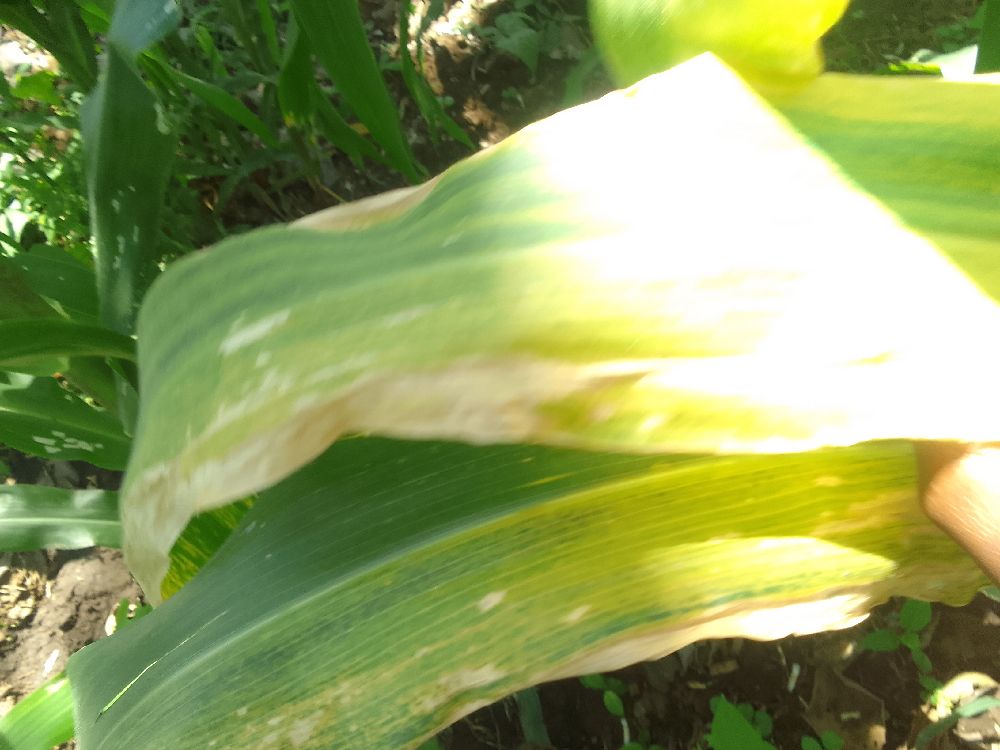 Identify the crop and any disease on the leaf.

maize, maize lethal necrosis
